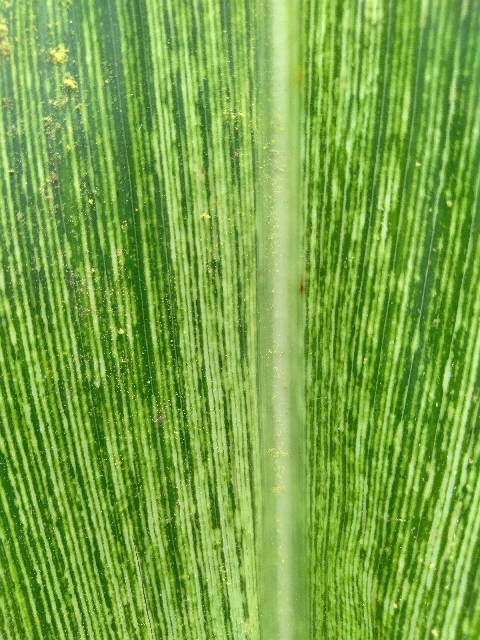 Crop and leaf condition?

maize, maize streak virus
